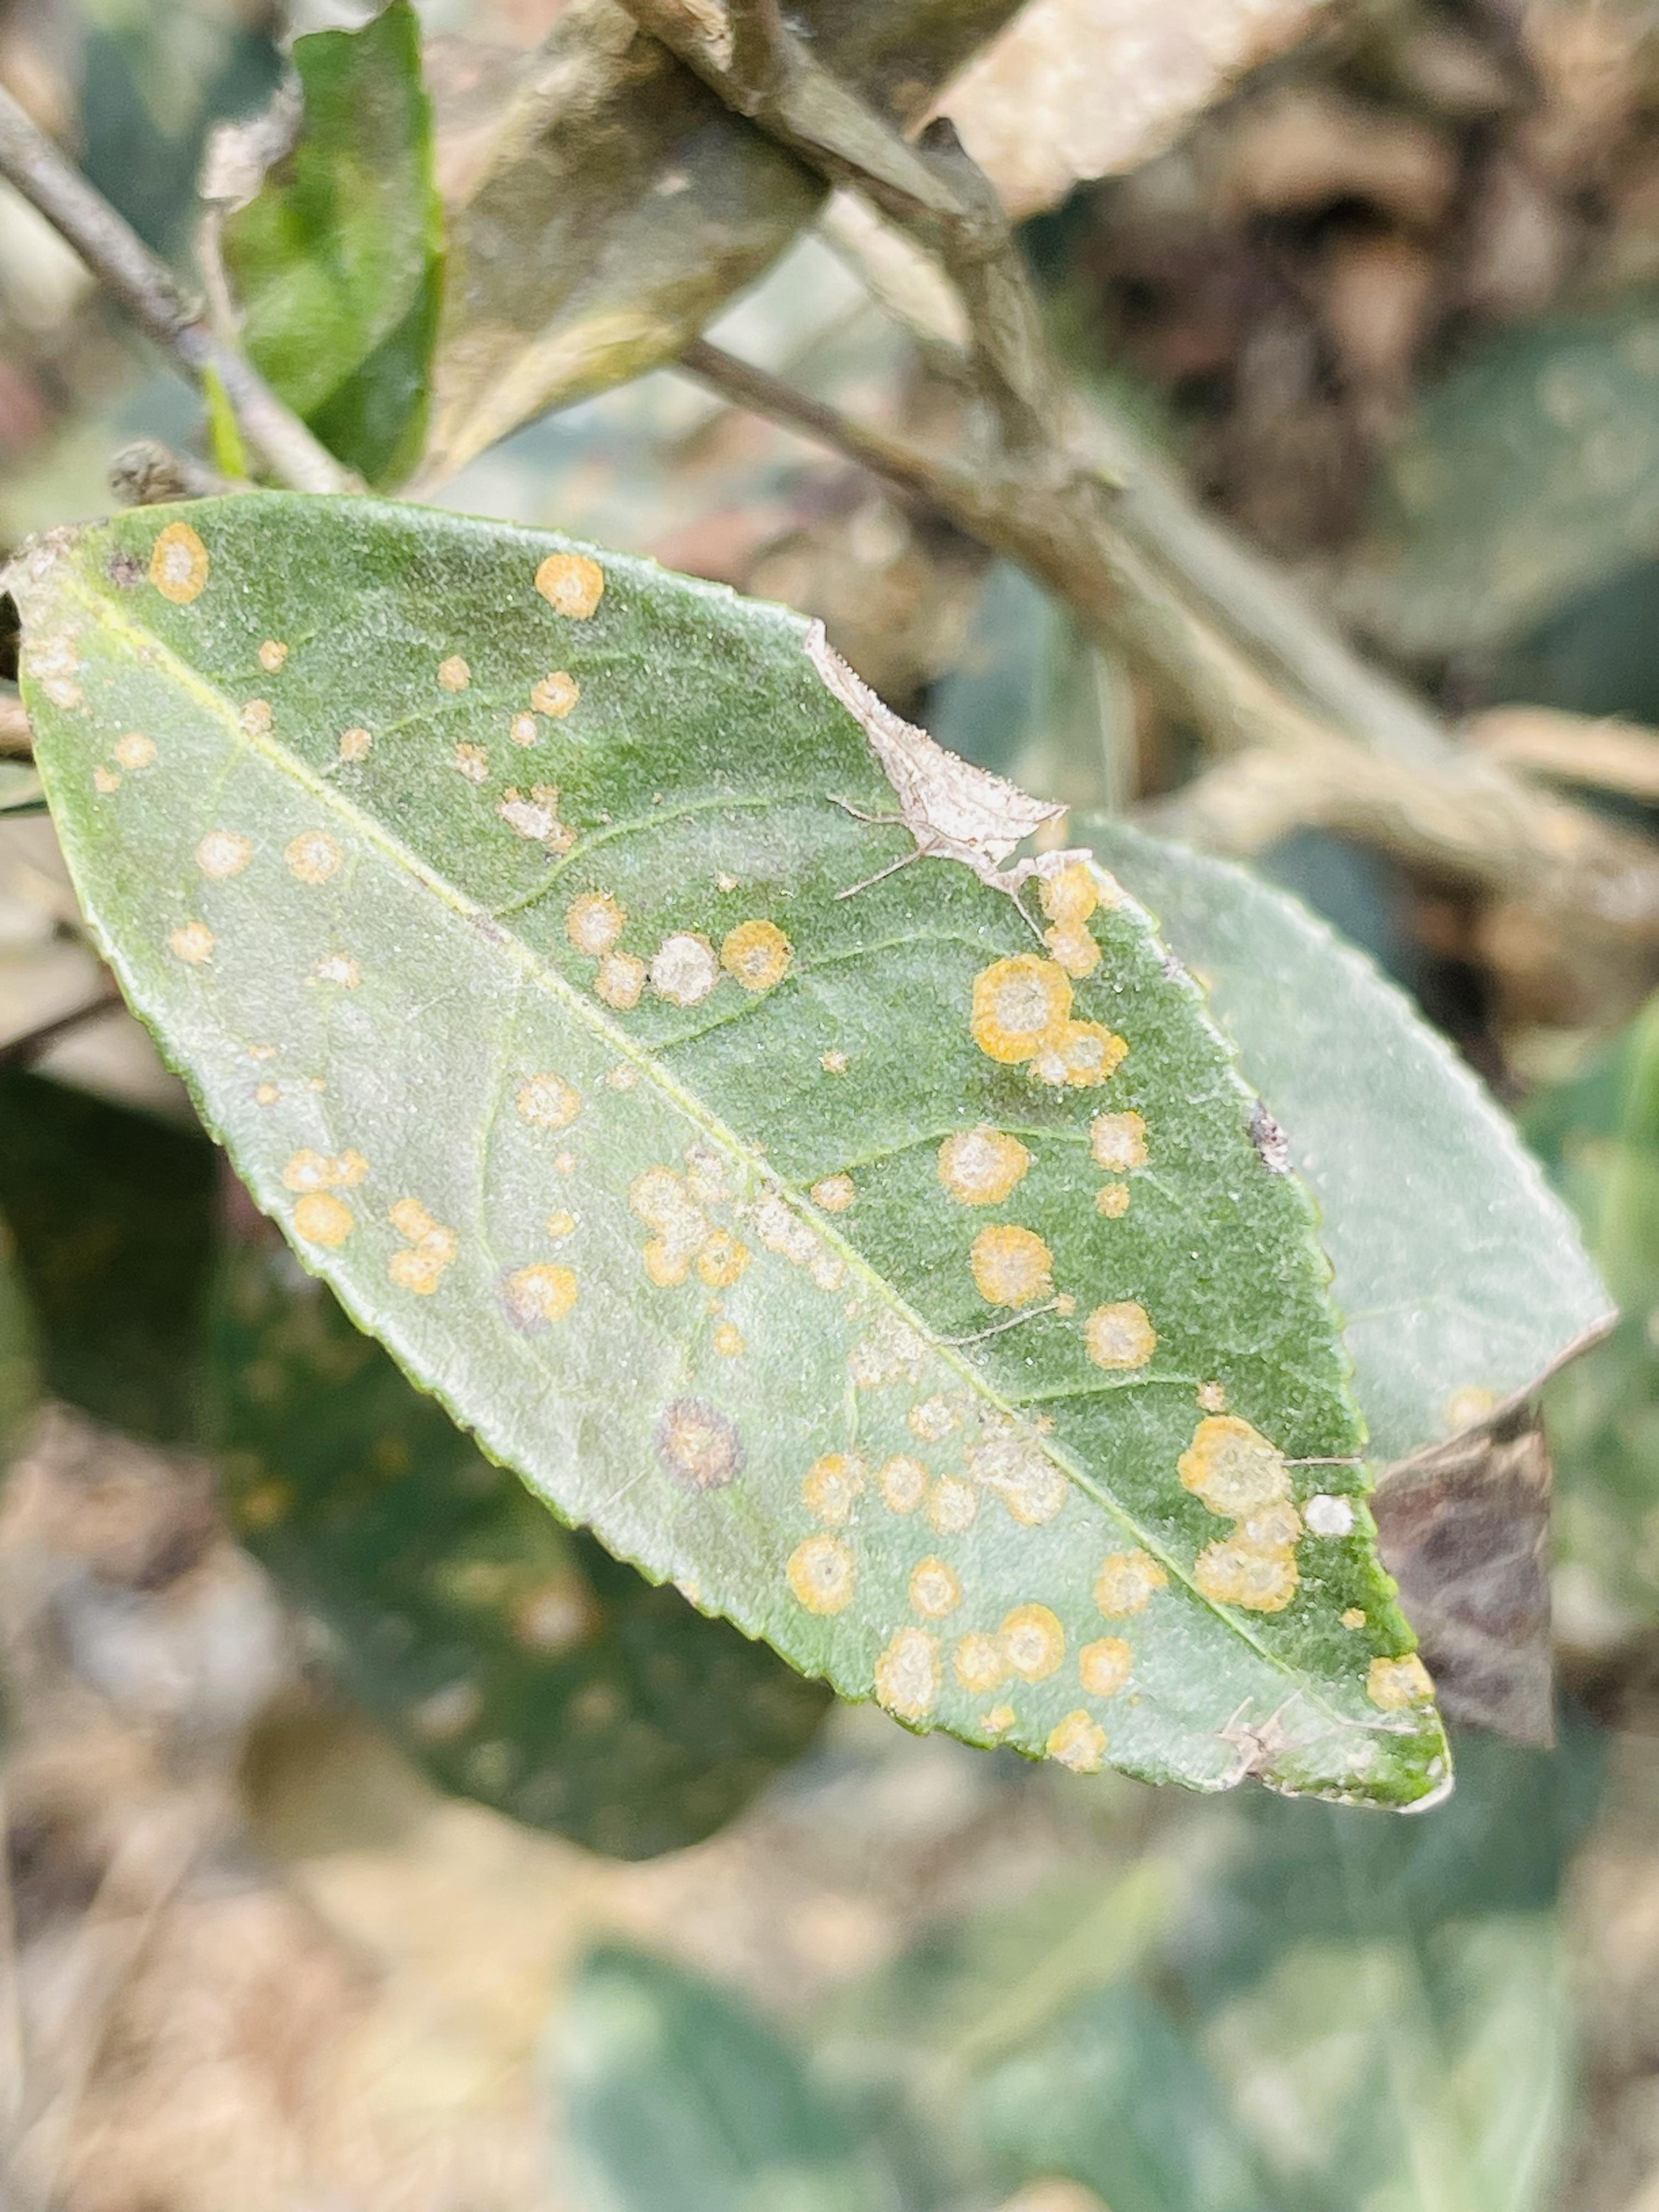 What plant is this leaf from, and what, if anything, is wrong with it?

tea, red rust
